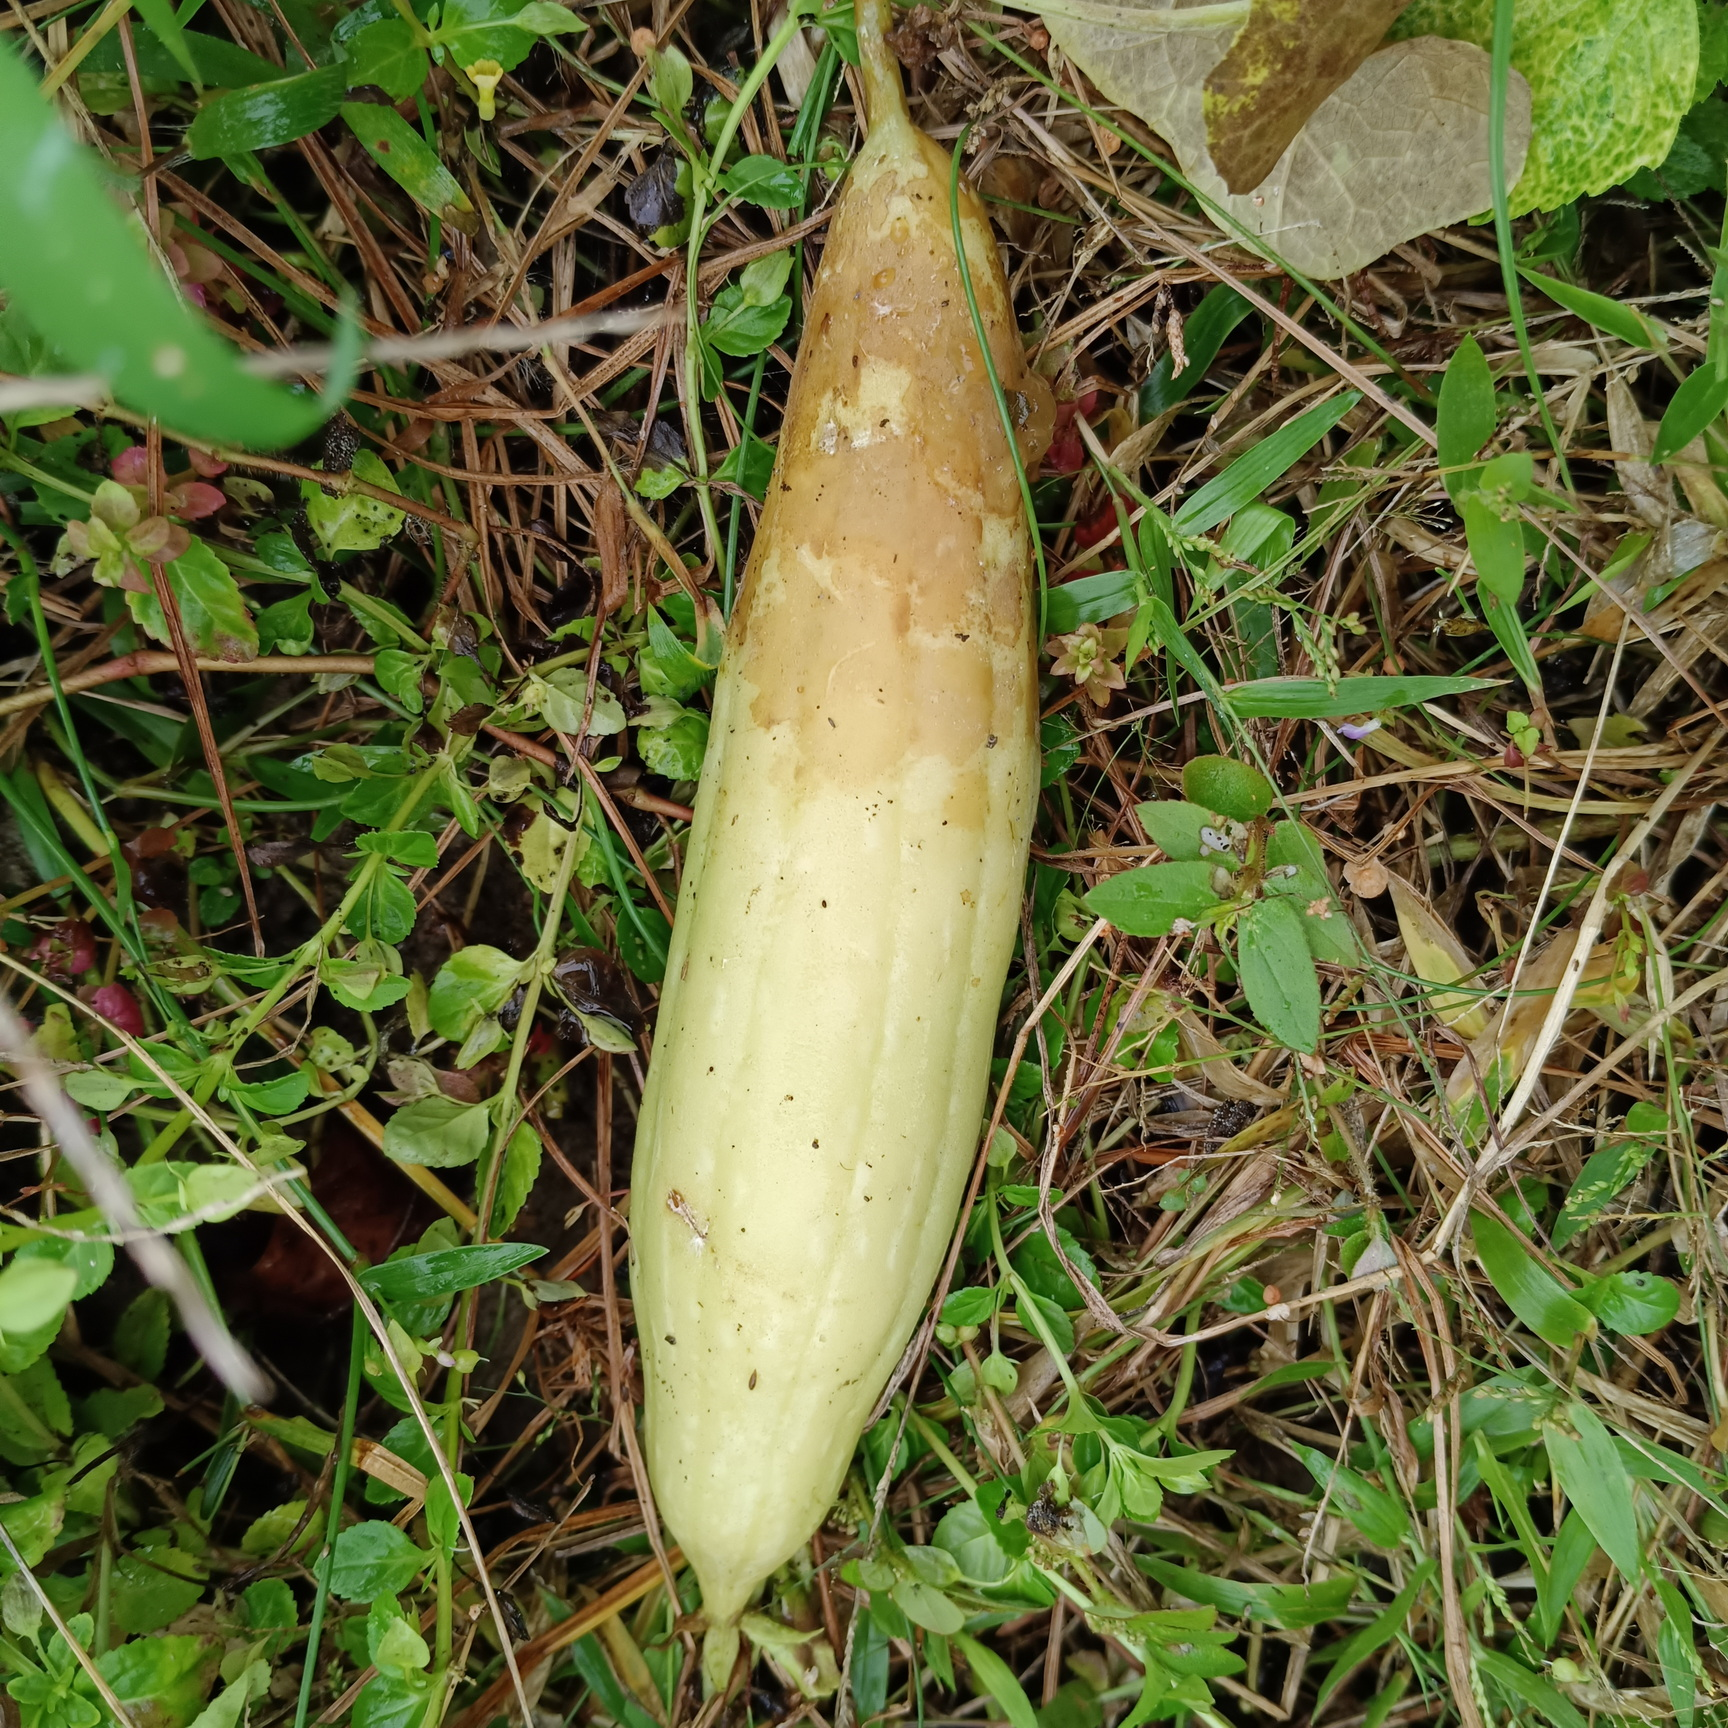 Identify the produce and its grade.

luffa, faulty
